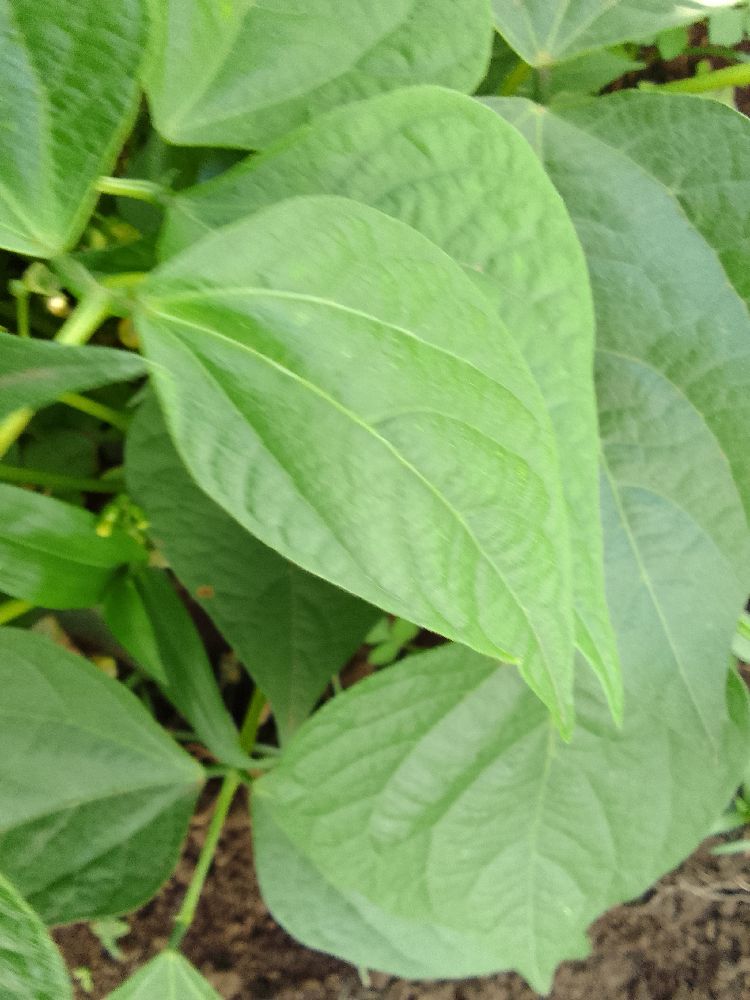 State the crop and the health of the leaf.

common bean, healthy
